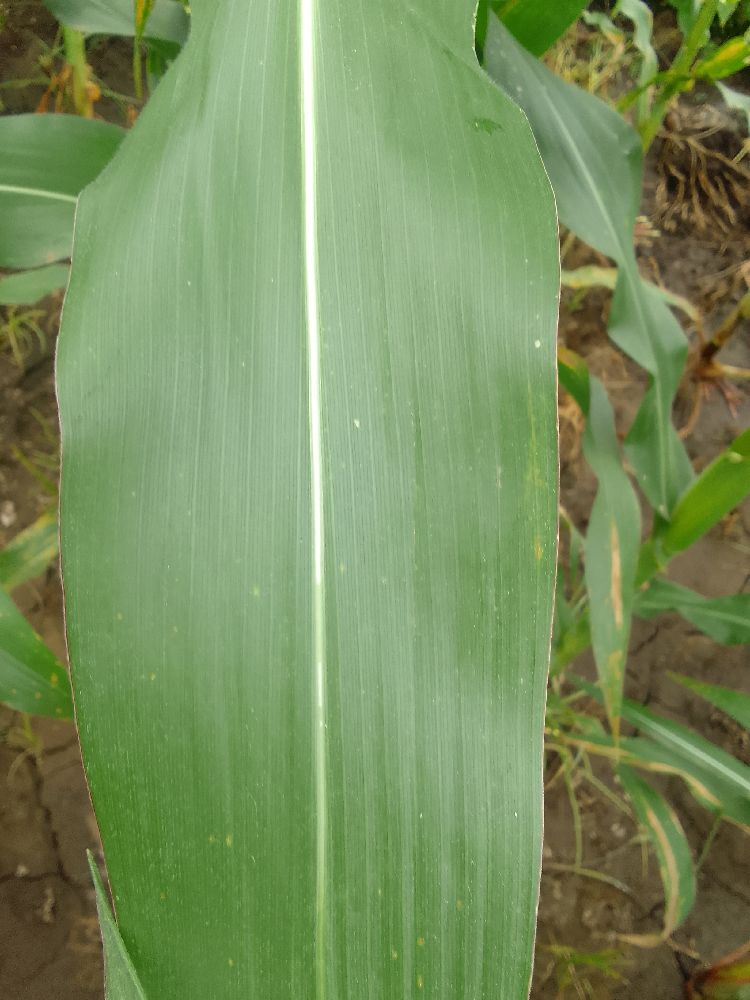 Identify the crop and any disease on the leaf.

maize, healthy
